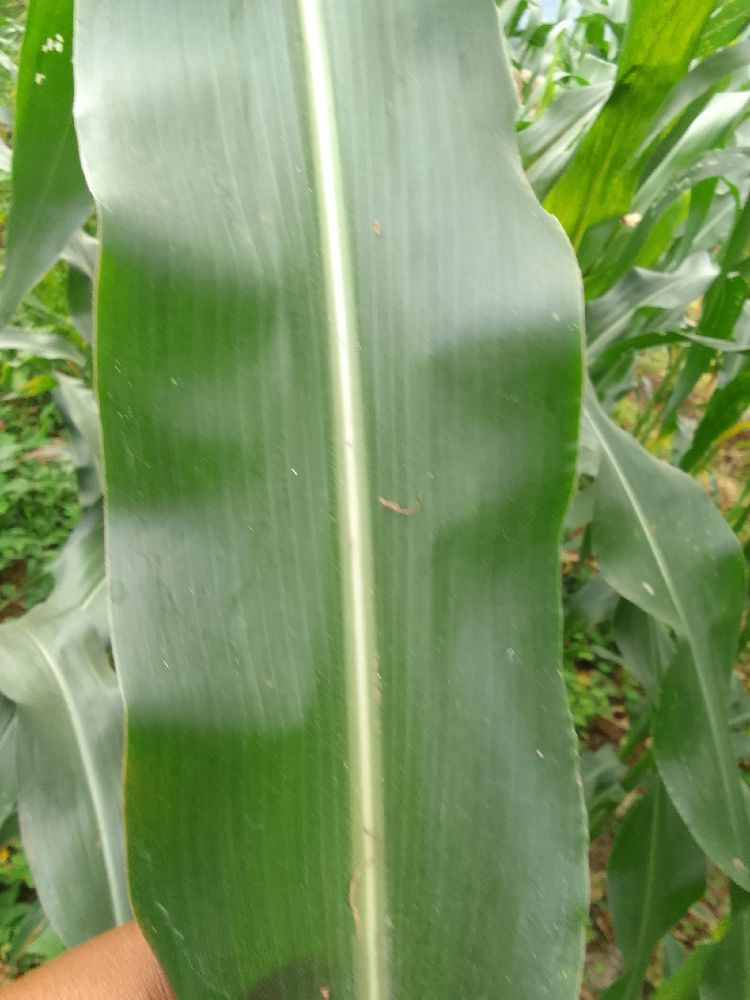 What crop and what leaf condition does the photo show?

maize, healthy
